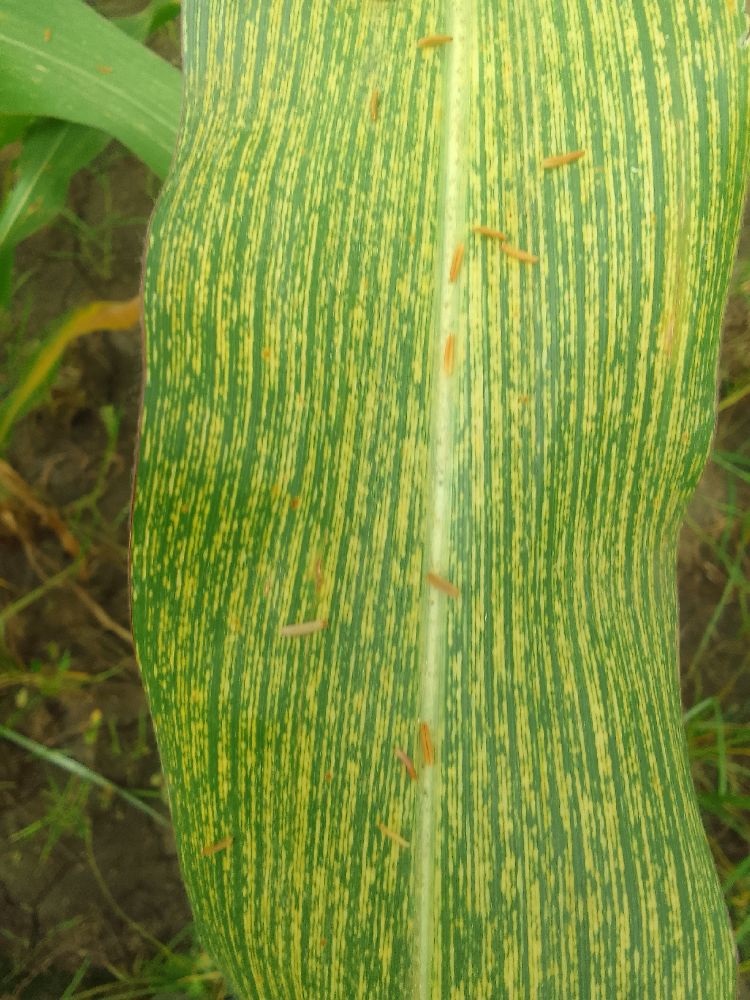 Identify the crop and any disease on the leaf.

maize, maize streak virus
